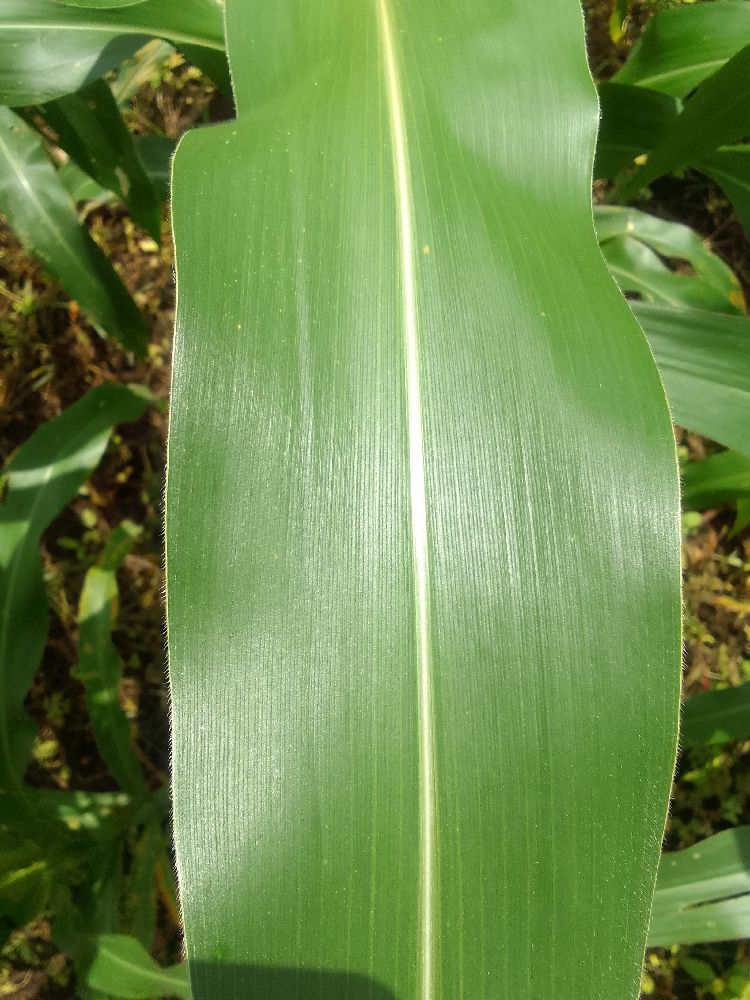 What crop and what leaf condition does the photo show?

maize, healthy
